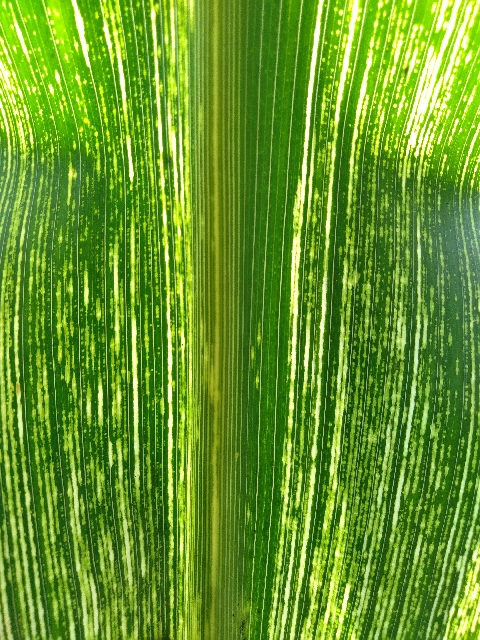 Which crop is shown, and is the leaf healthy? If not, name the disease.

maize, maize streak virus
